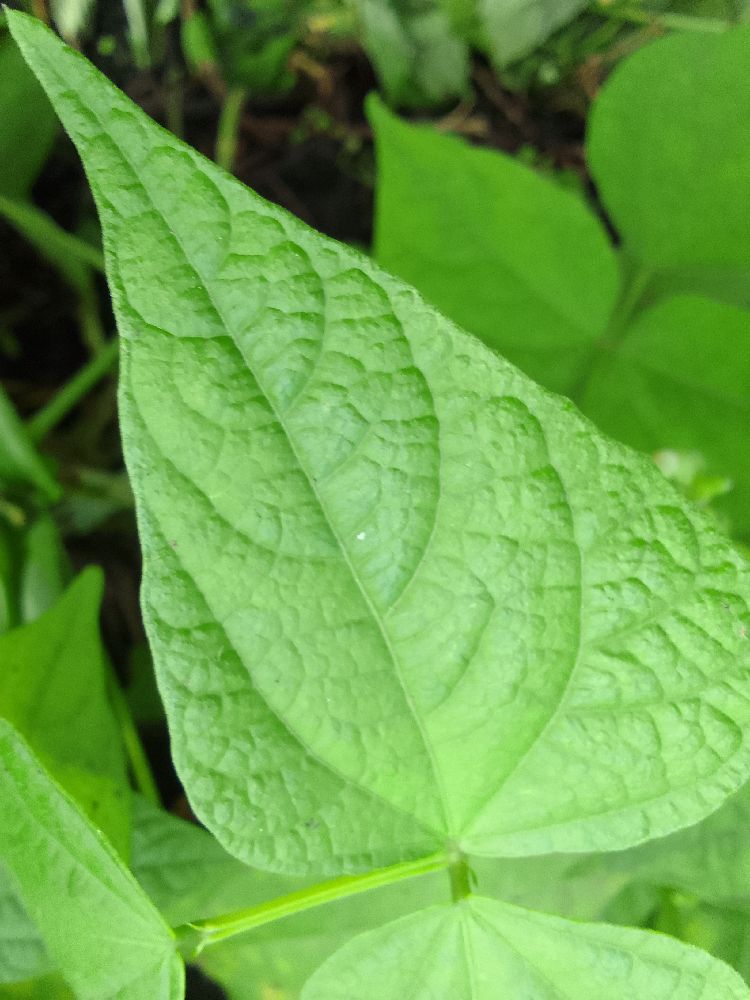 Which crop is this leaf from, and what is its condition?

common bean, healthy
